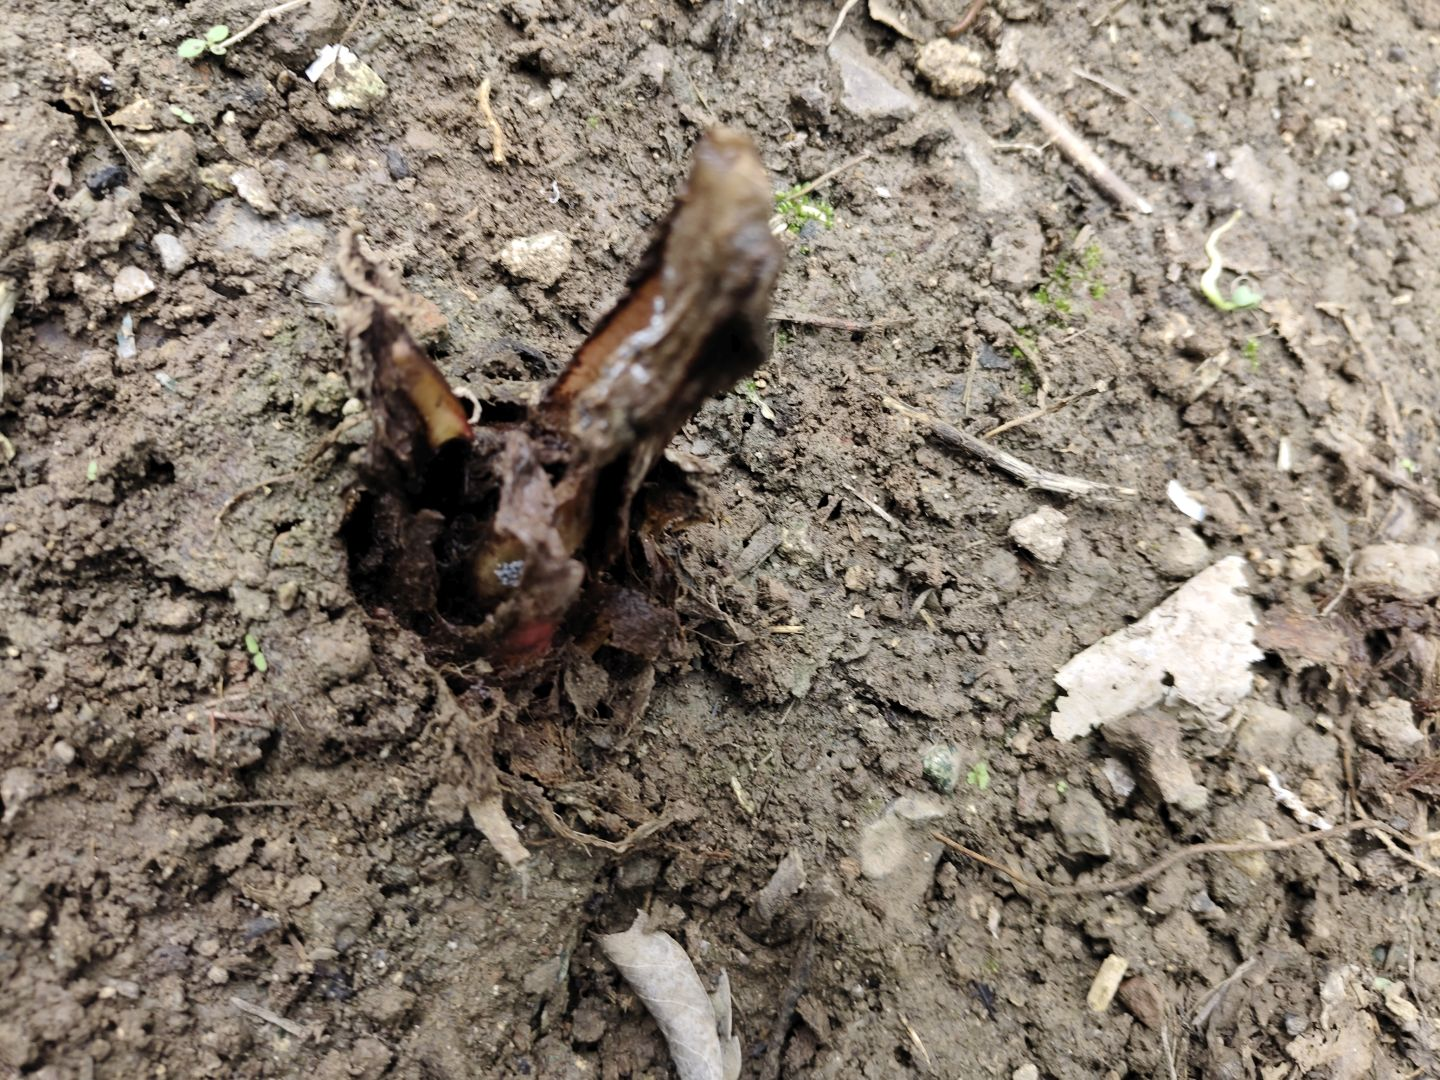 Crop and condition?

taro, root rot
